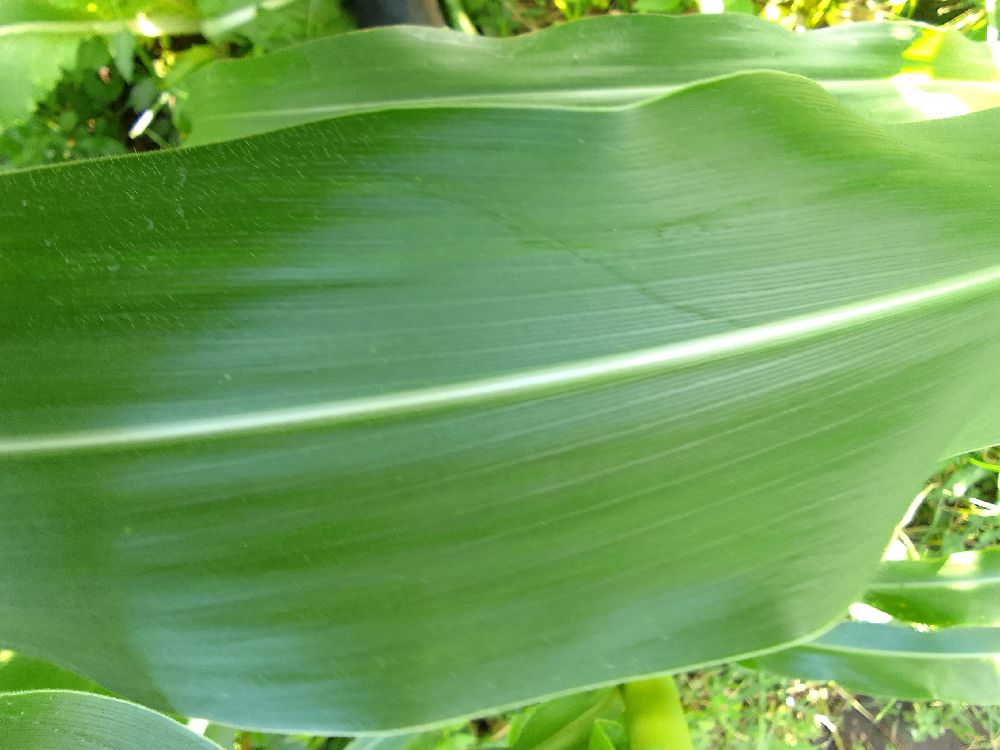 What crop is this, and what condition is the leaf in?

maize, healthy
